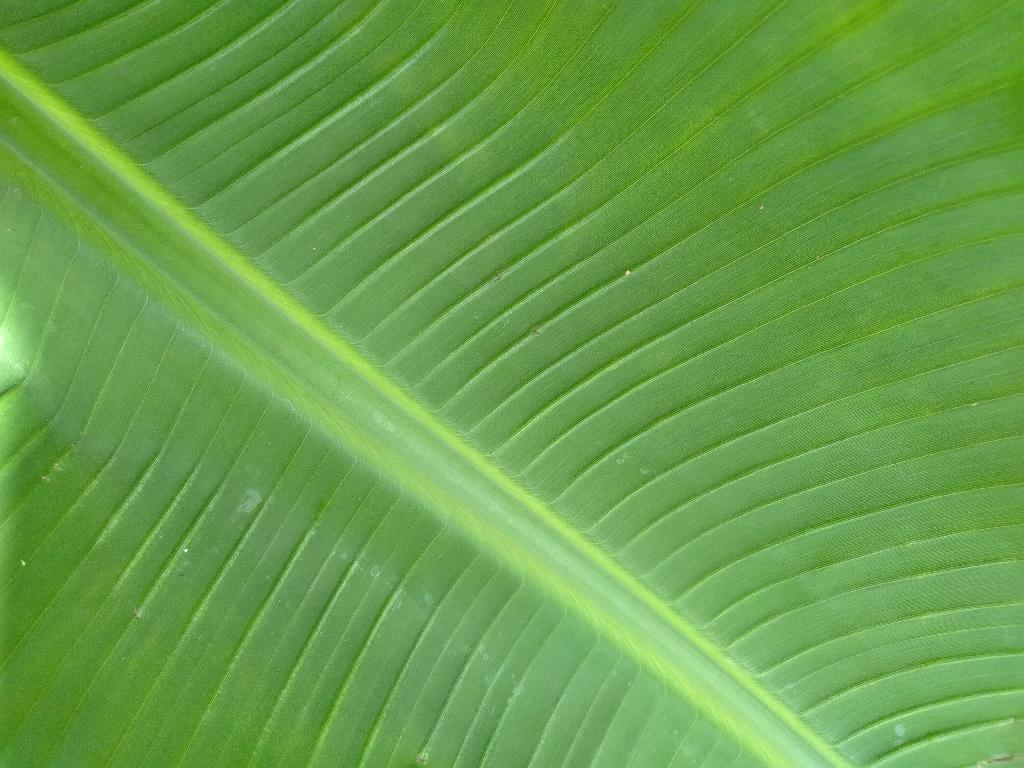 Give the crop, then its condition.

banana, healthy
